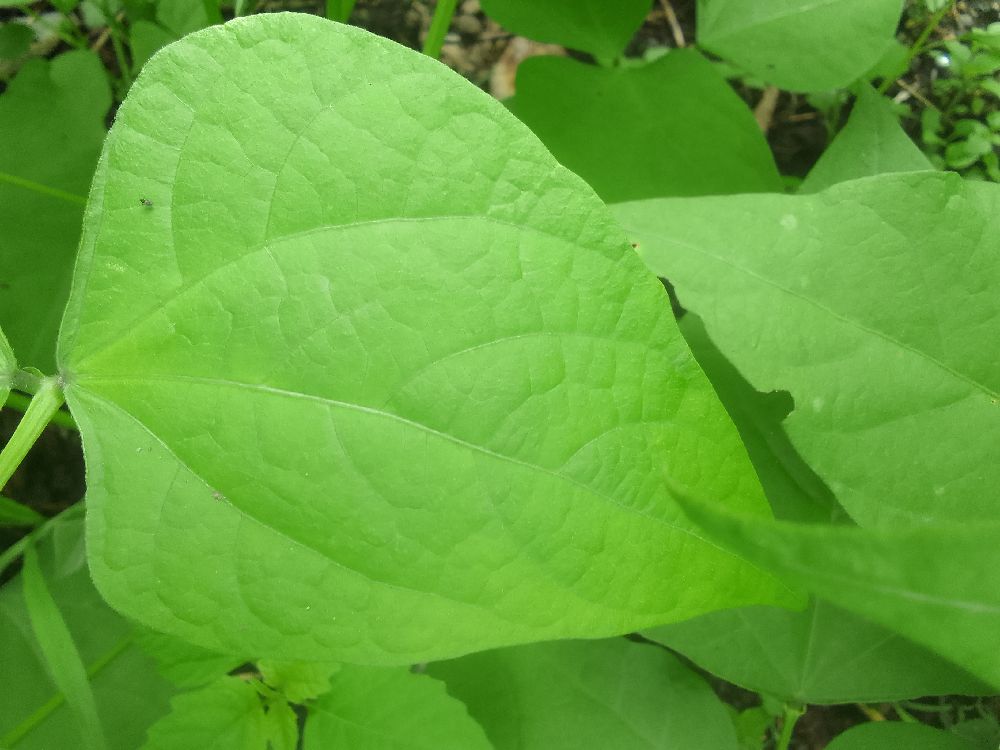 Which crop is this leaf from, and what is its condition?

common bean, healthy
